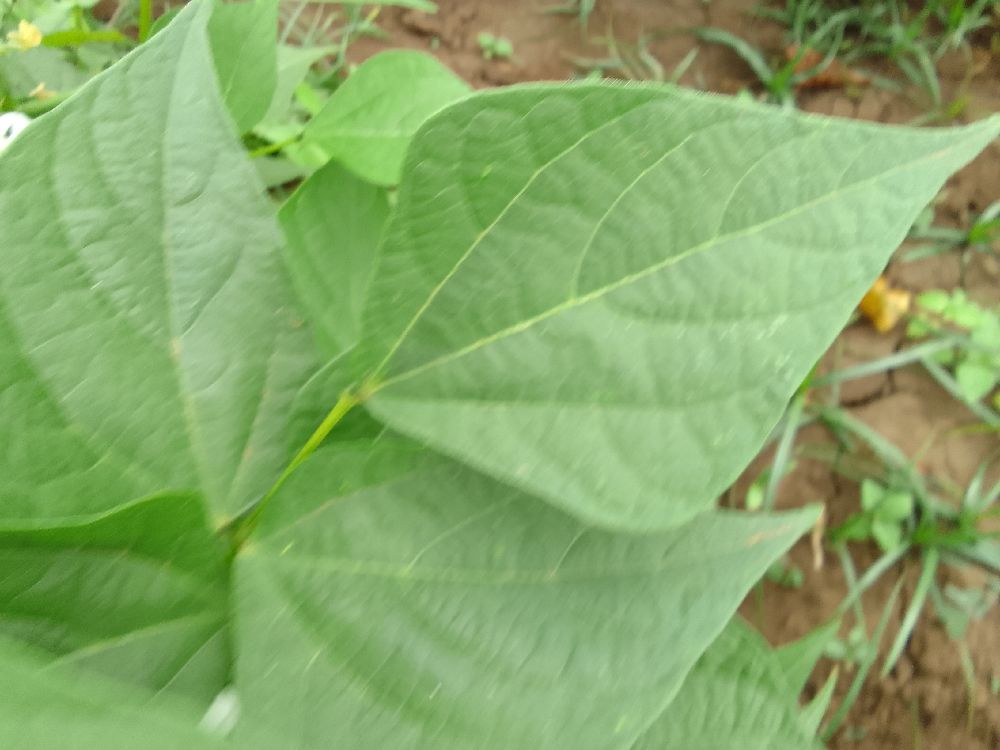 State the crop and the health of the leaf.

common bean, healthy
